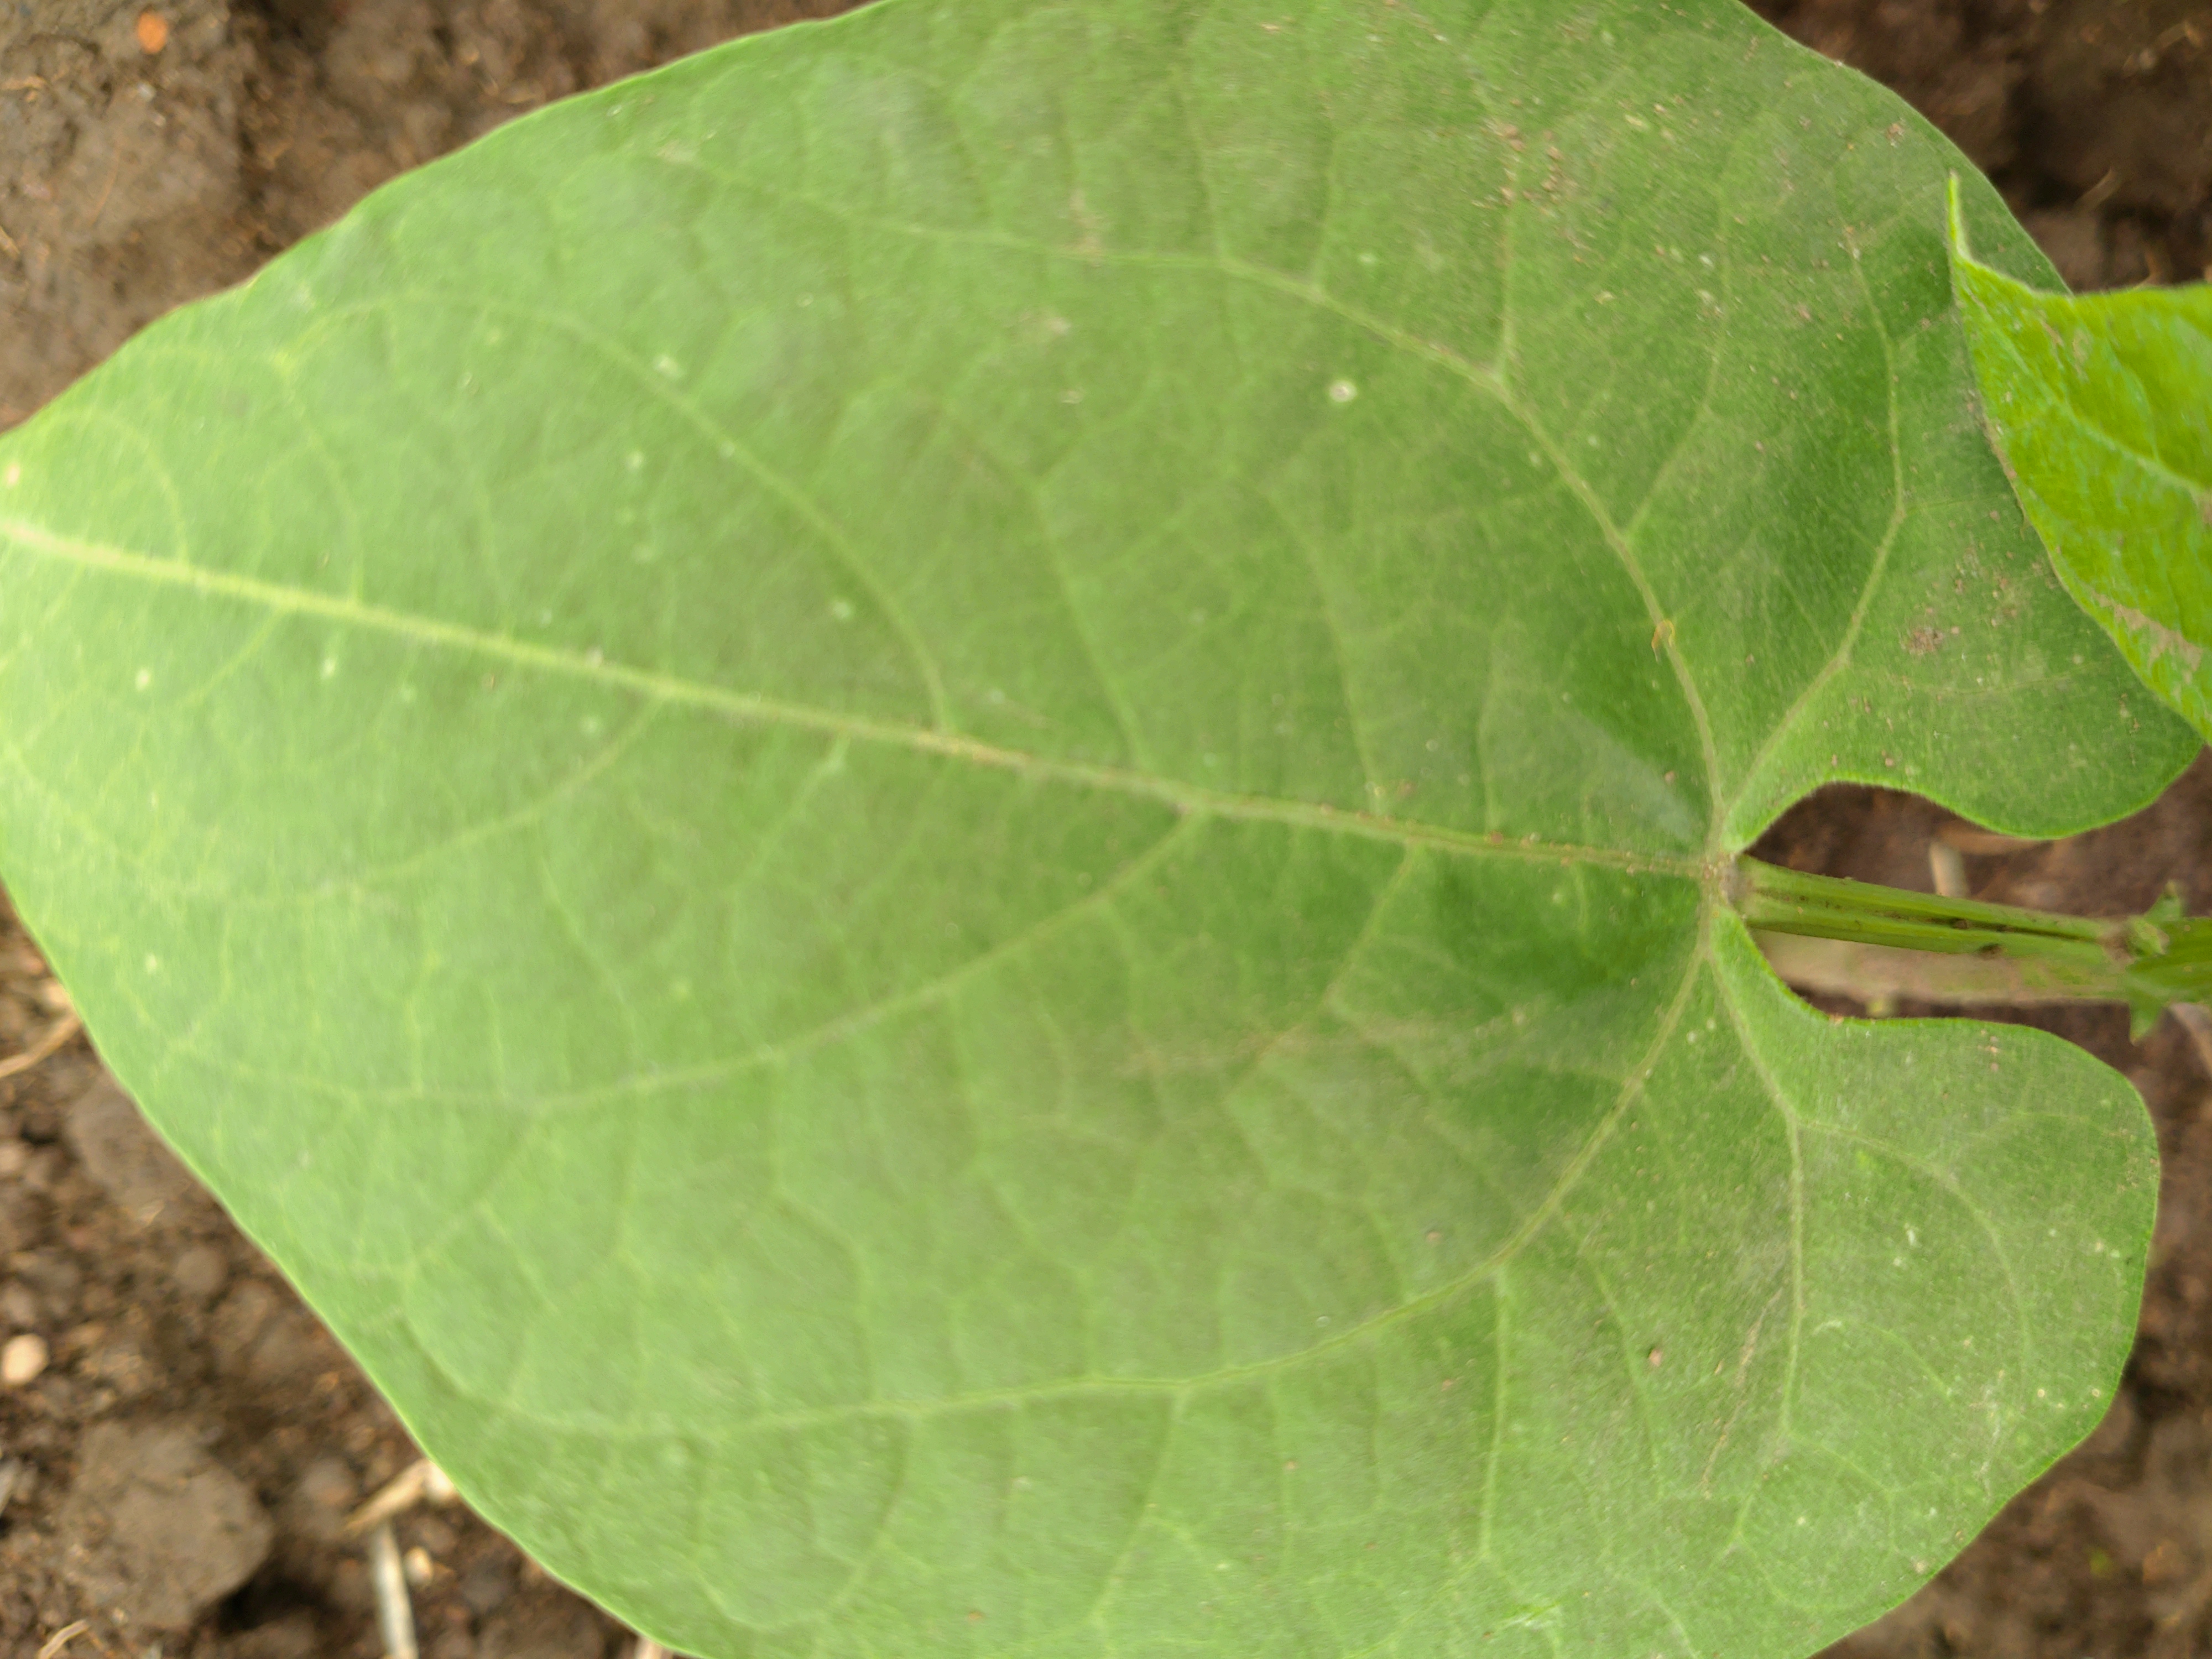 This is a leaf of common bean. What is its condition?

healthy
